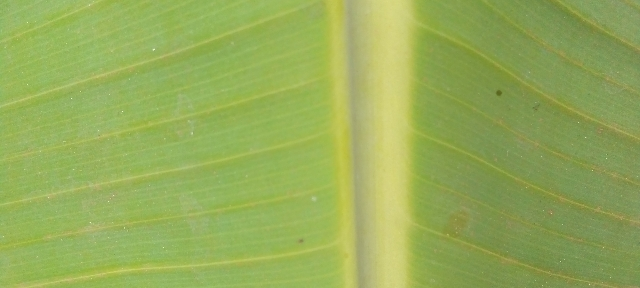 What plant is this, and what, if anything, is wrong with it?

banana, healthy
